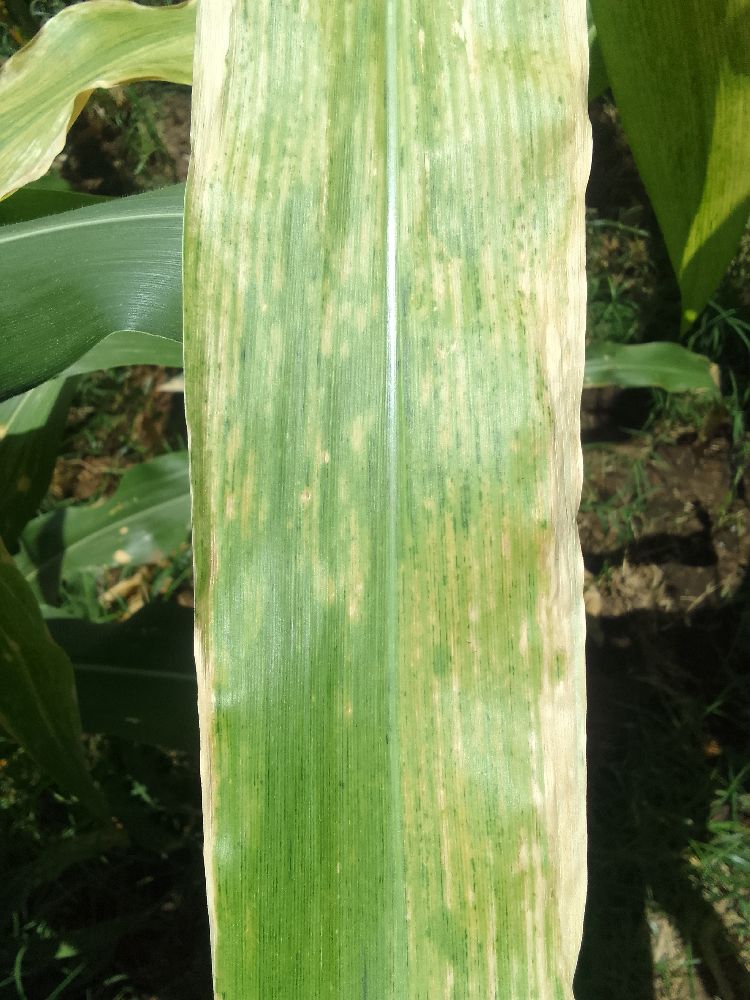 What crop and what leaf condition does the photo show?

maize, maize lethal necrosis
